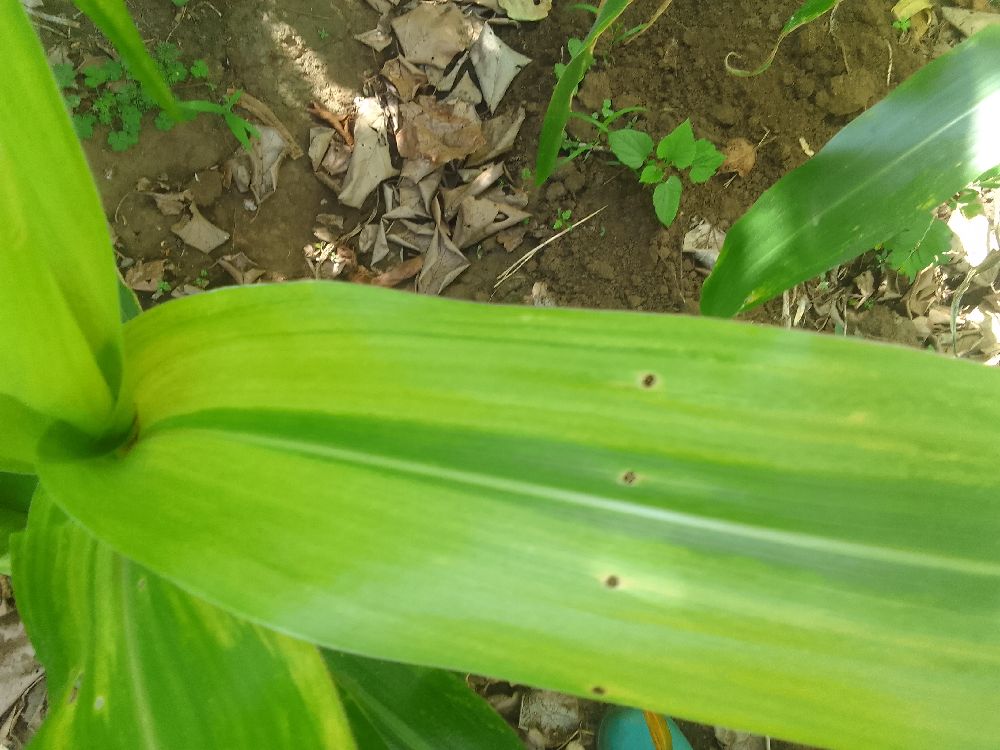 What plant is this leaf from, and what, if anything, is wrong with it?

maize, maize lethal necrosis
